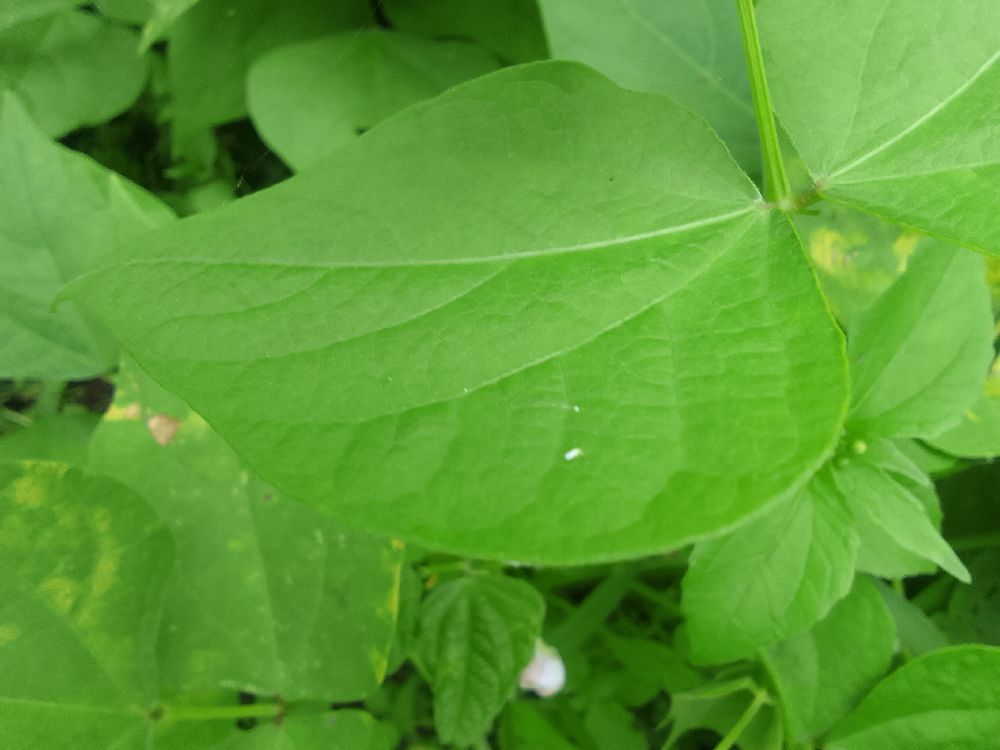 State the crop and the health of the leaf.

common bean, healthy
